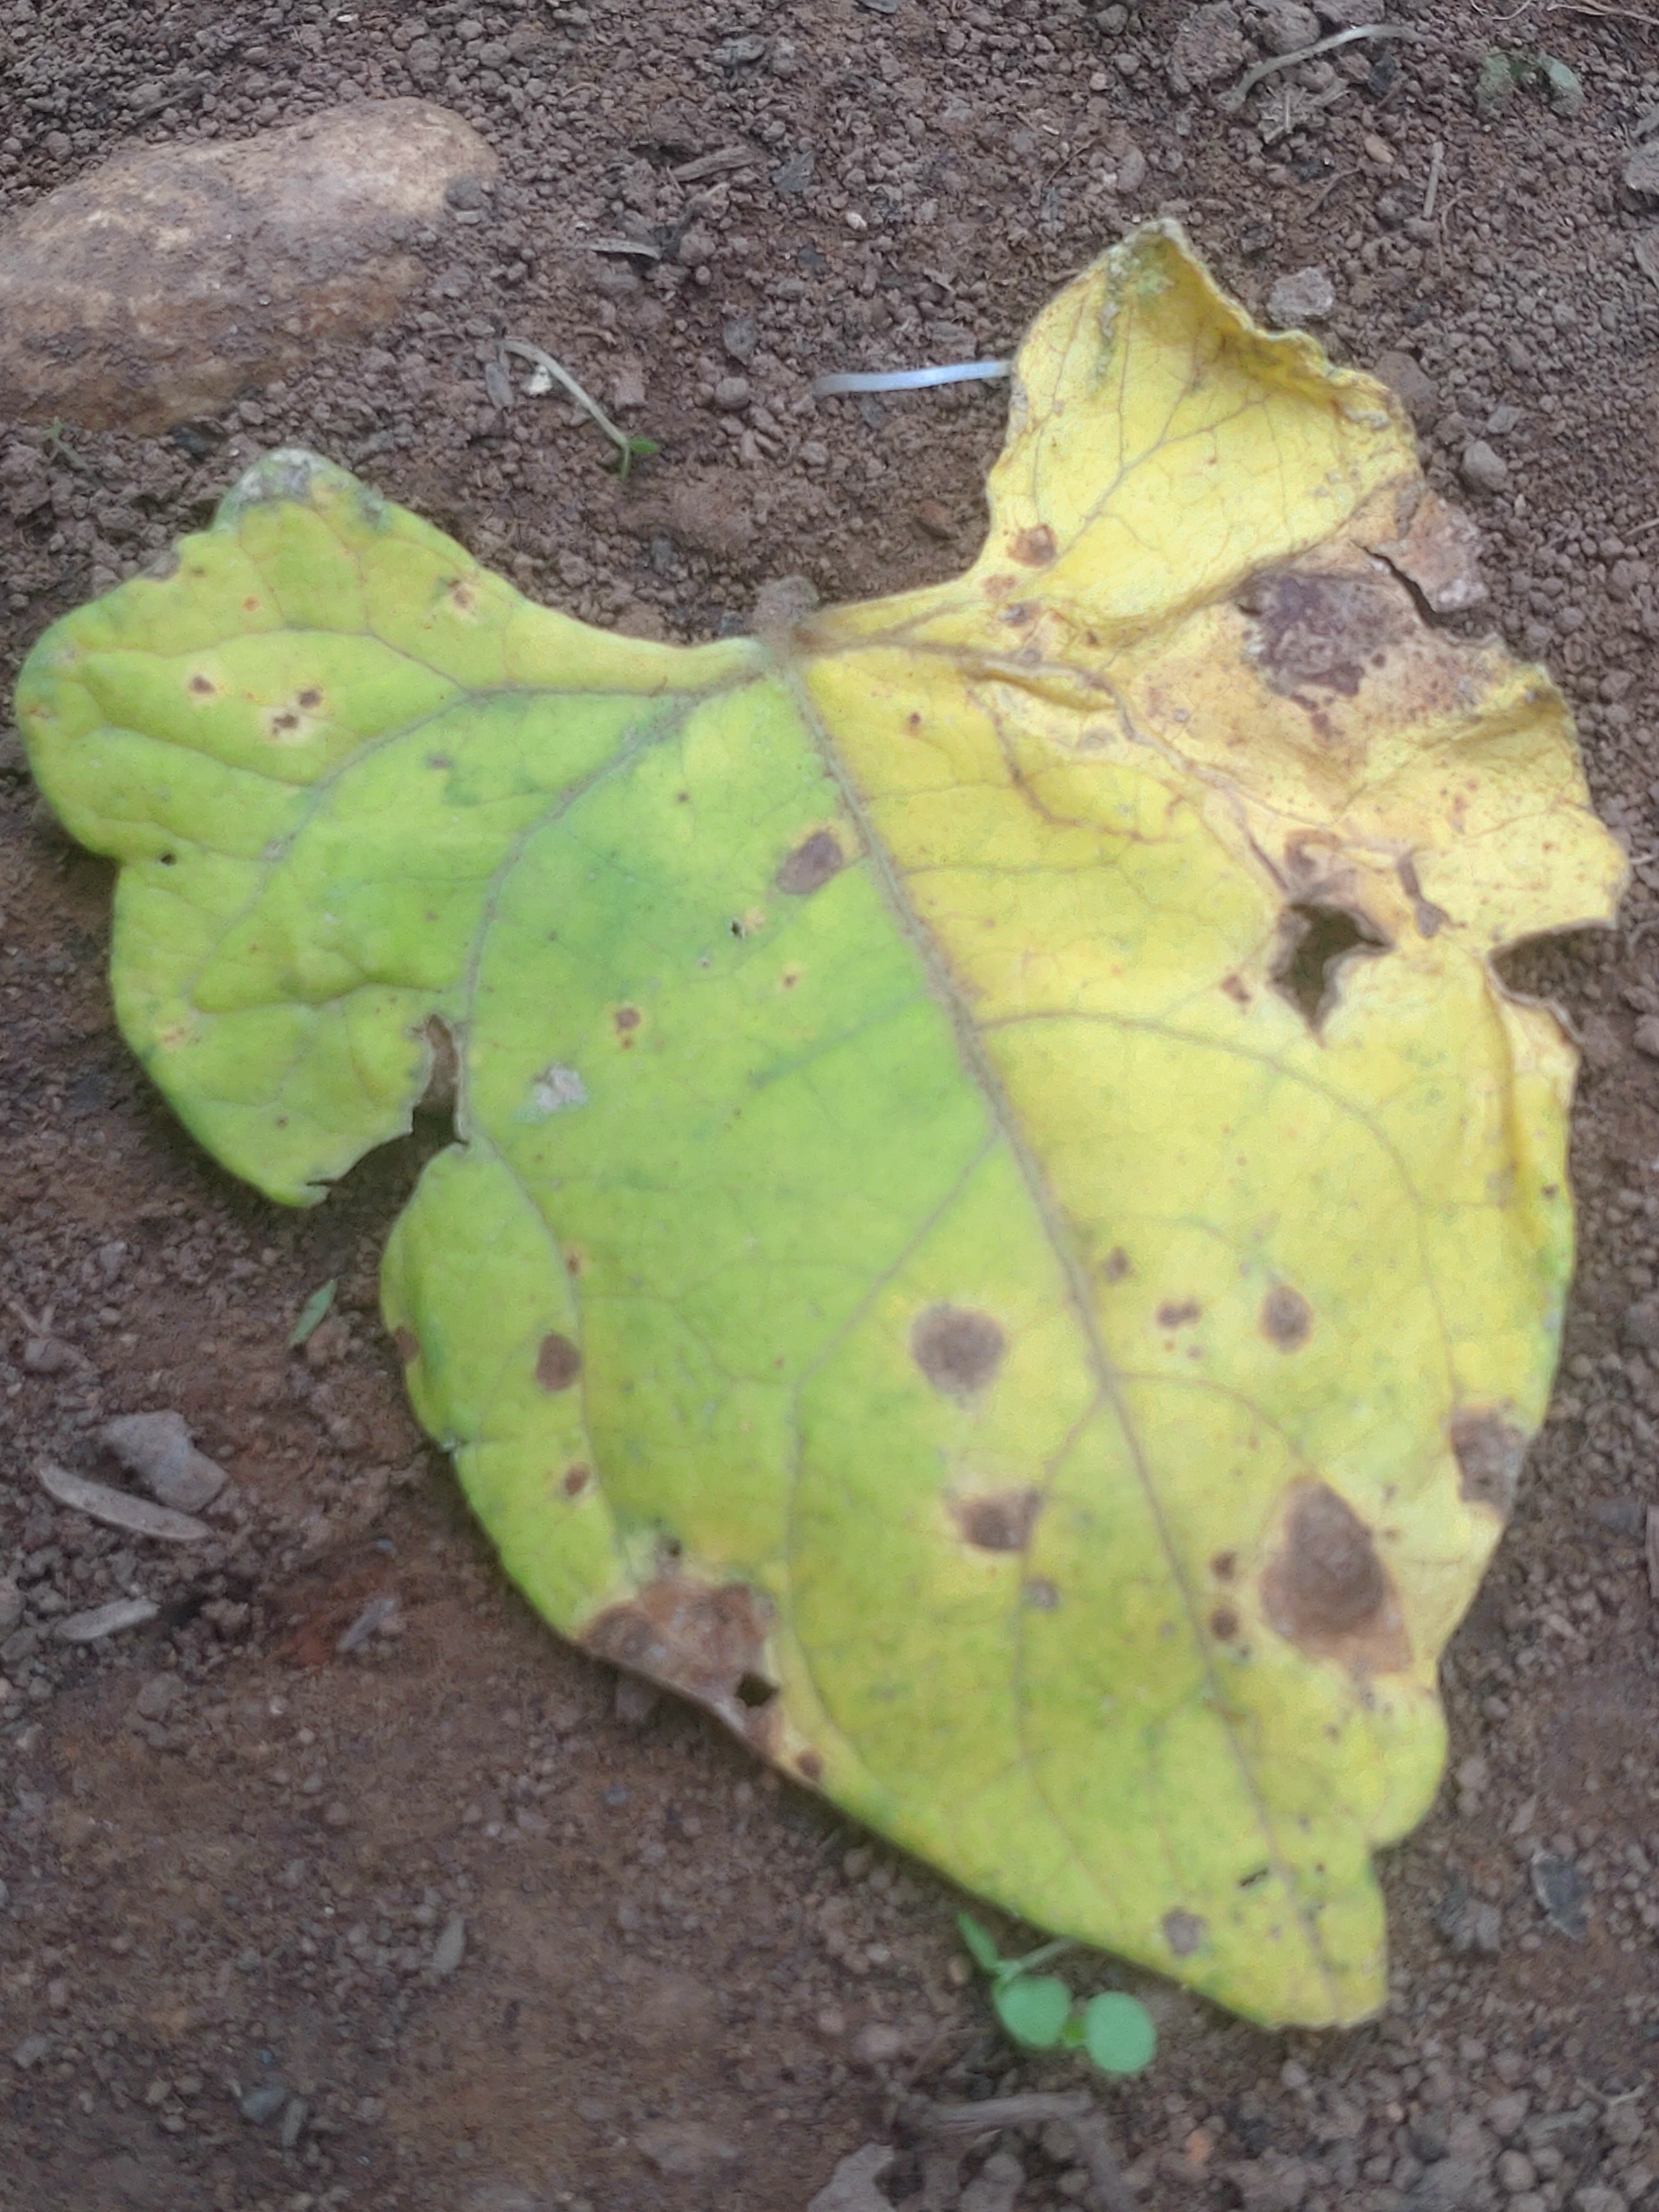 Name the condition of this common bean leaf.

anthracnose
